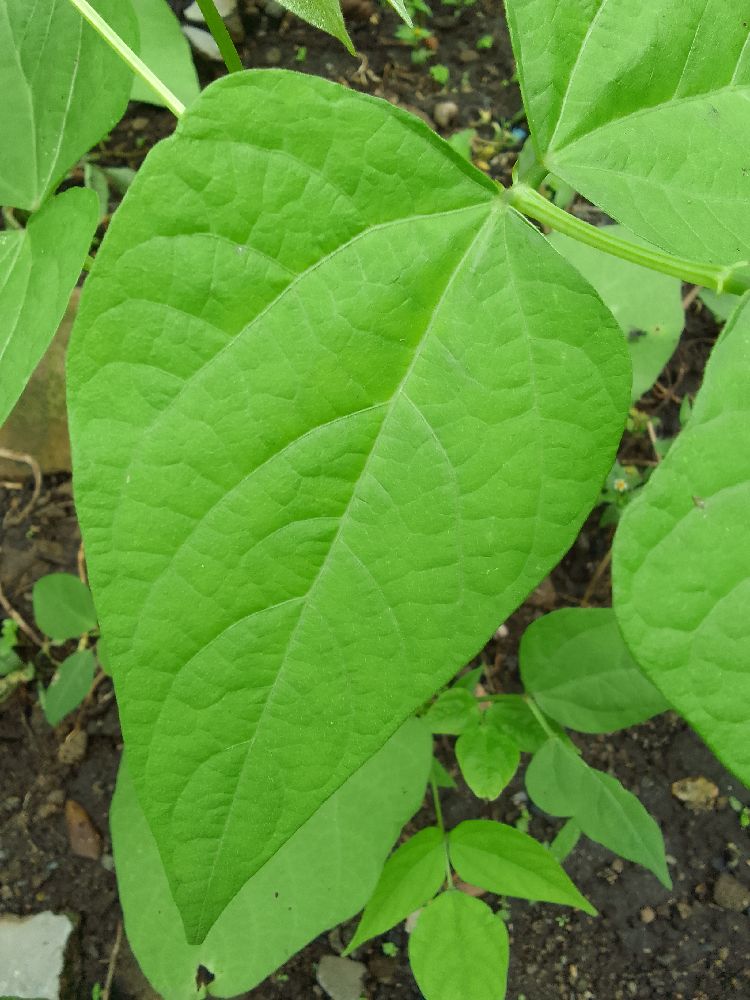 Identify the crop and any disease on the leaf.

common bean, healthy
